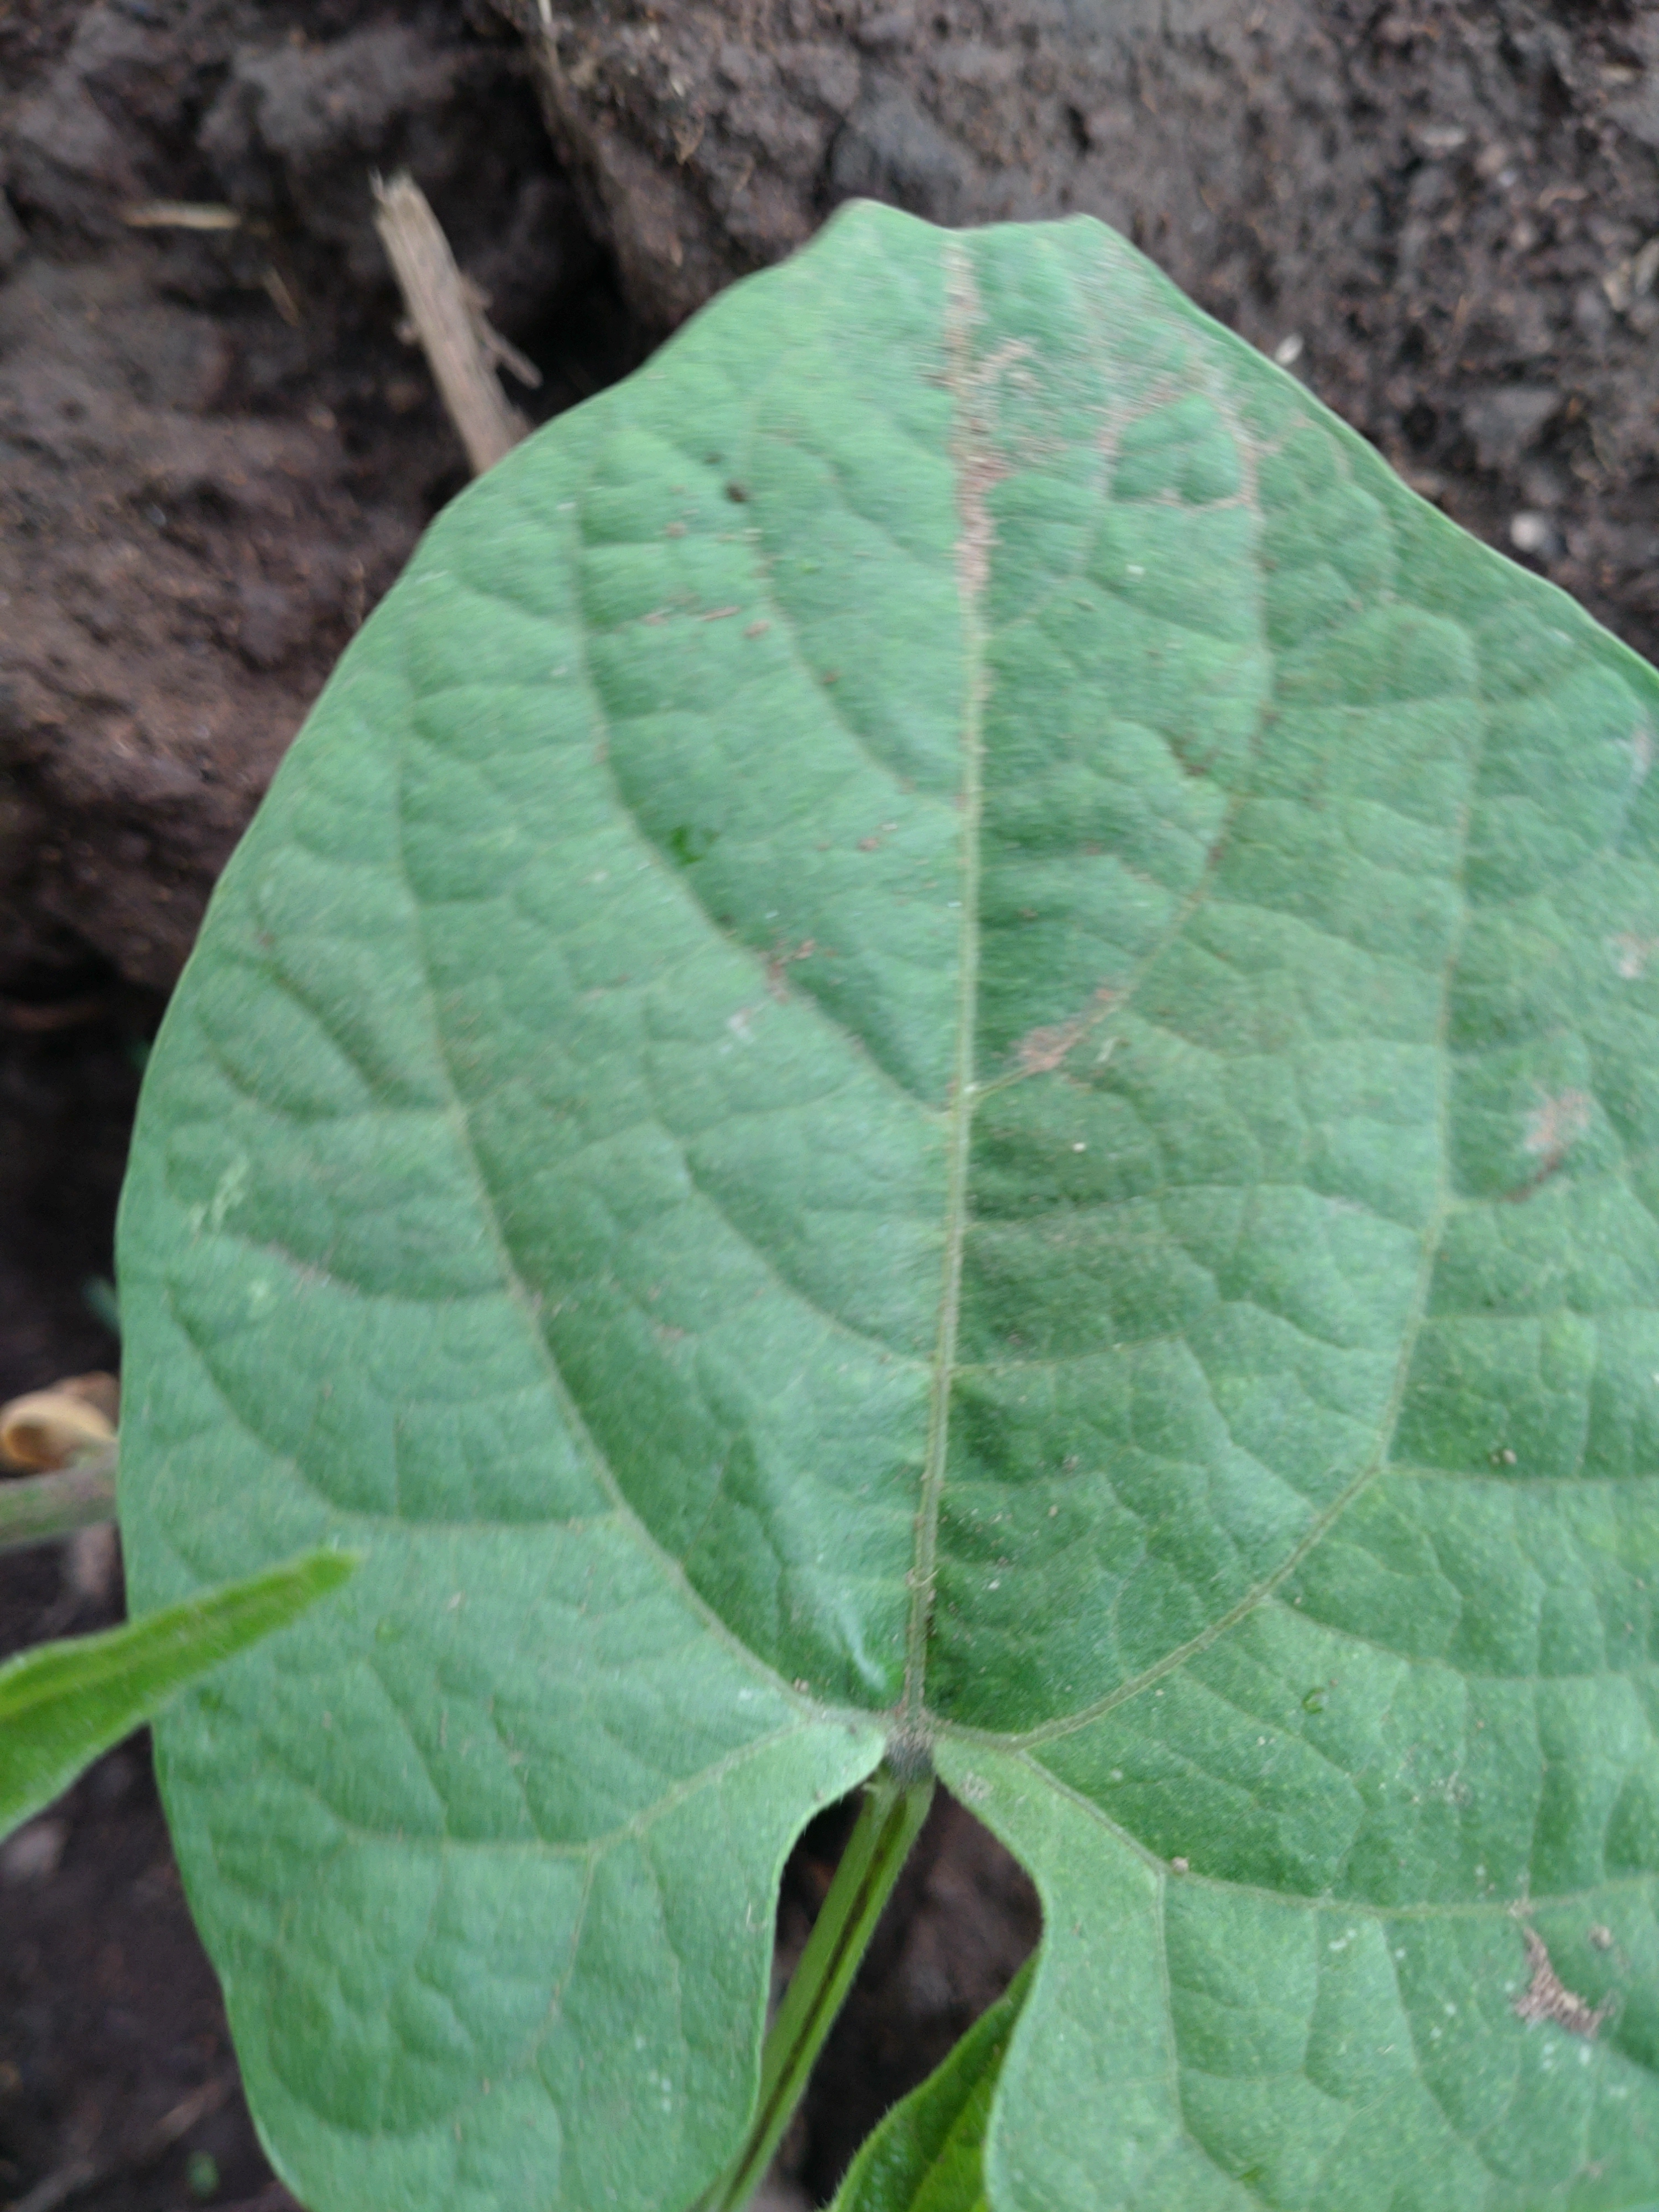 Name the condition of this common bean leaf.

healthy
